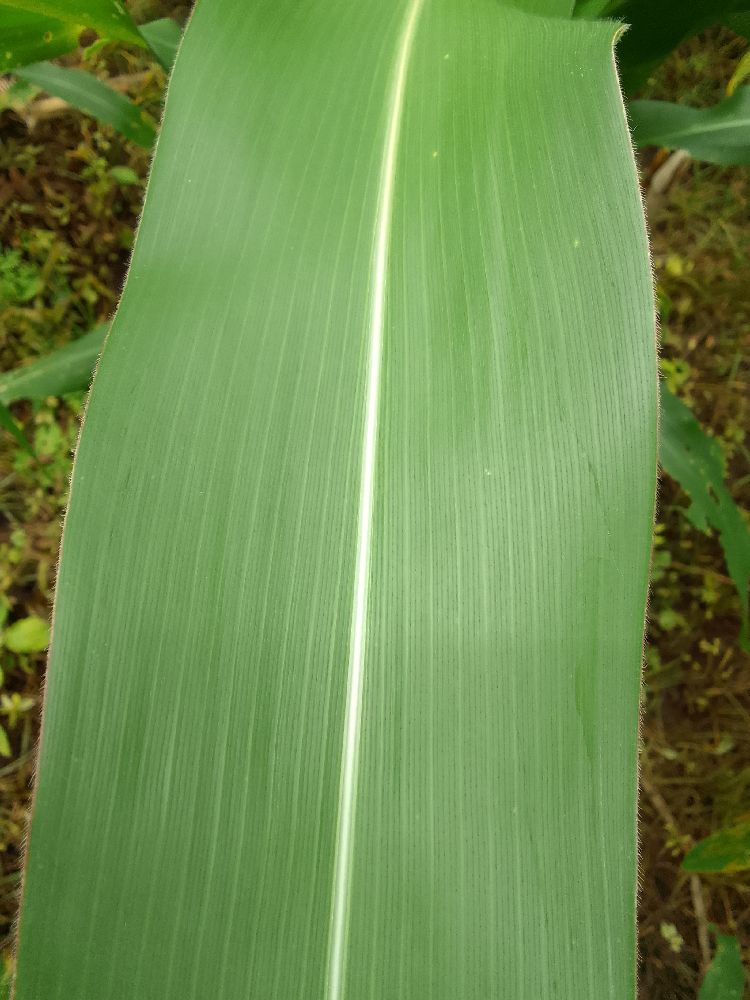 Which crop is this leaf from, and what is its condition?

maize, healthy
